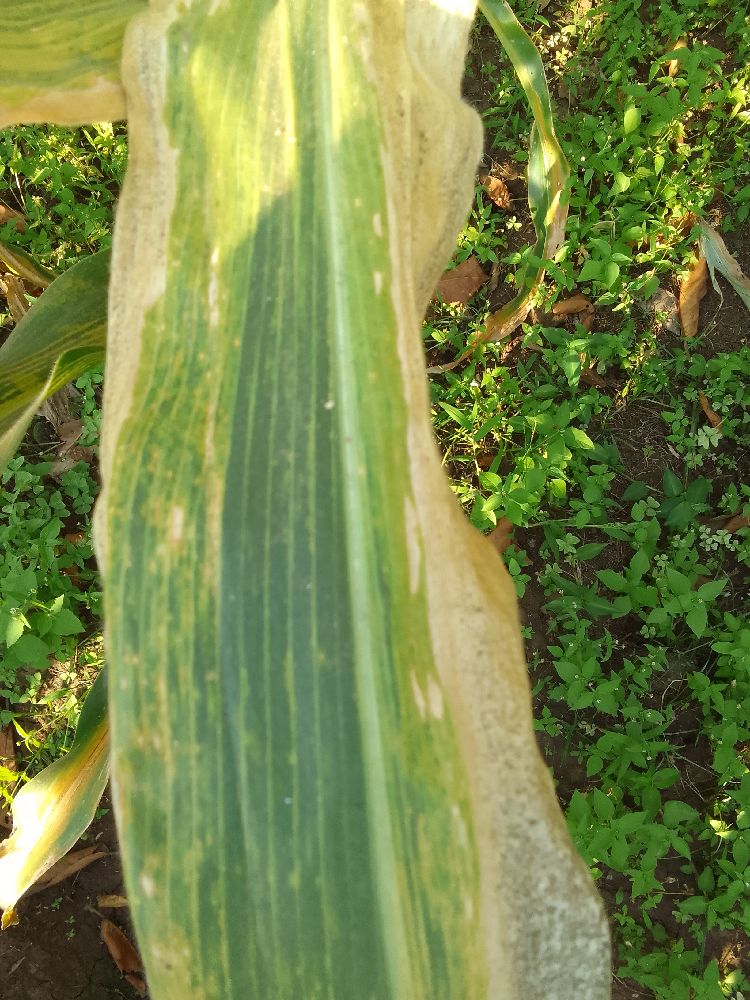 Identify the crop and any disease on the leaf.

maize, maize lethal necrosis
